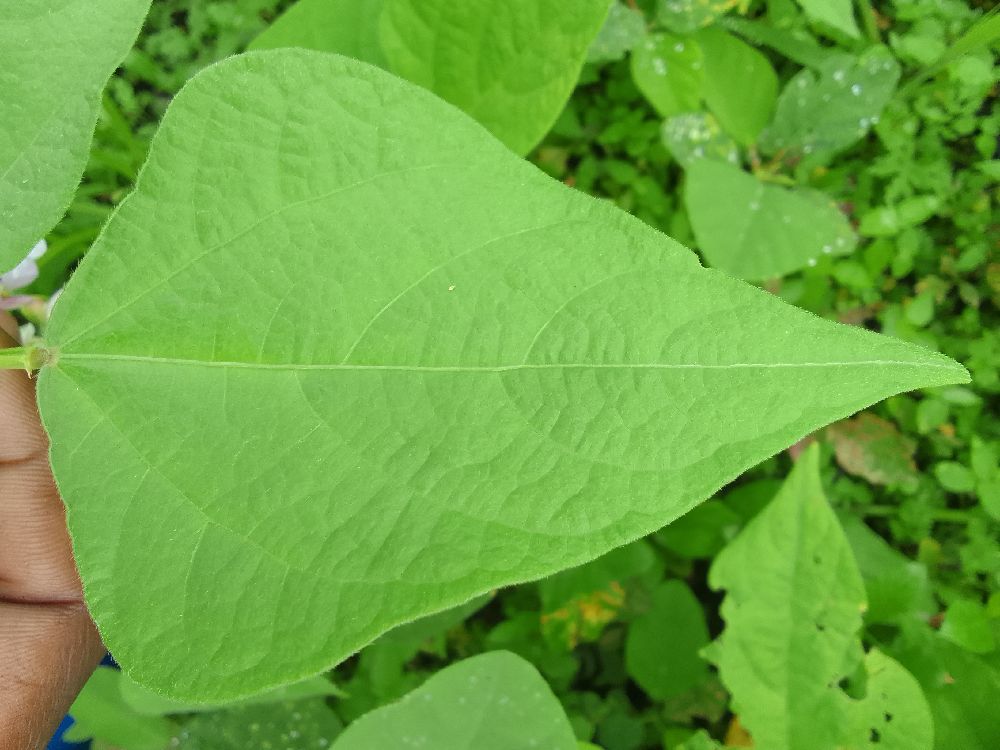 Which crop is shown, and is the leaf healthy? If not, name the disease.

common bean, healthy
